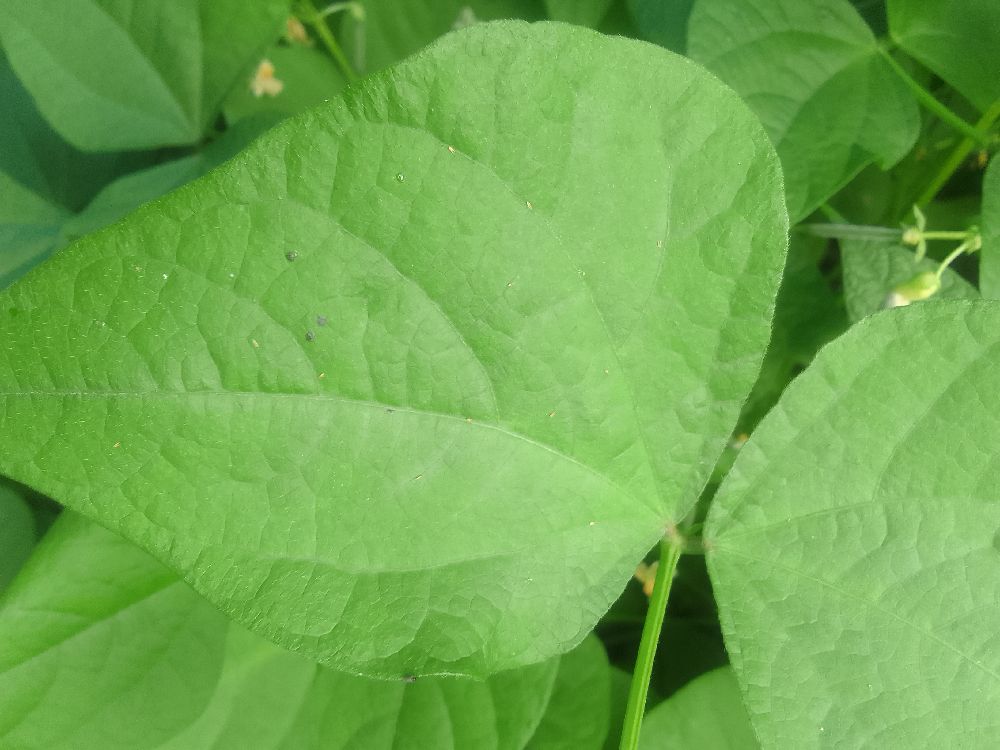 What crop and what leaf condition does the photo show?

common bean, healthy
